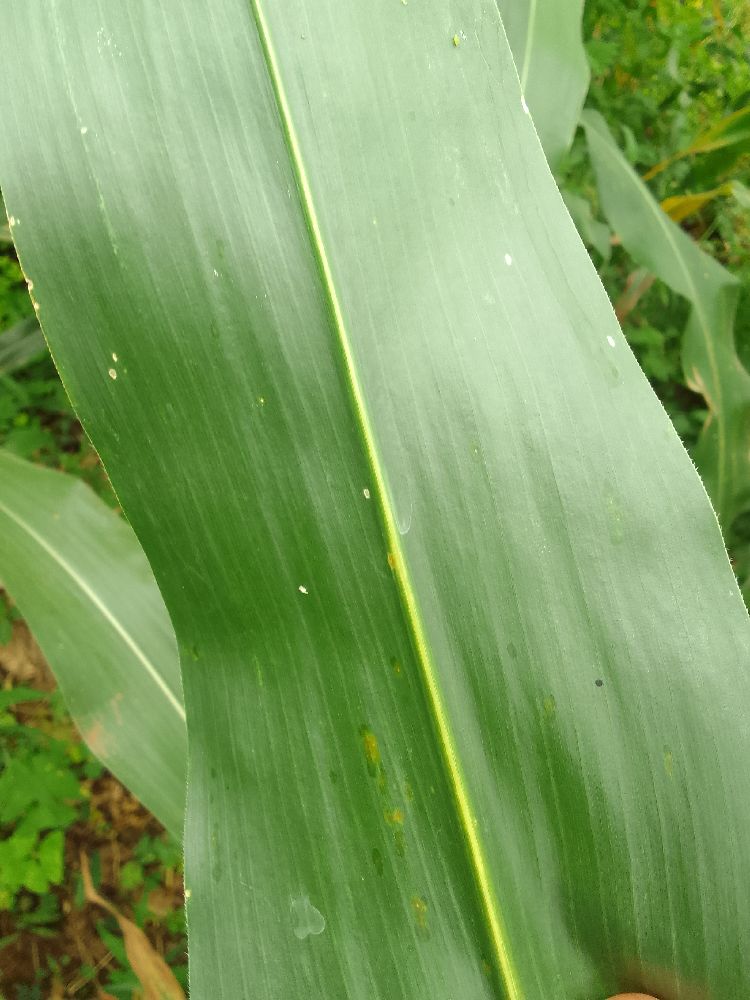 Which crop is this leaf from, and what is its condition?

maize, healthy
